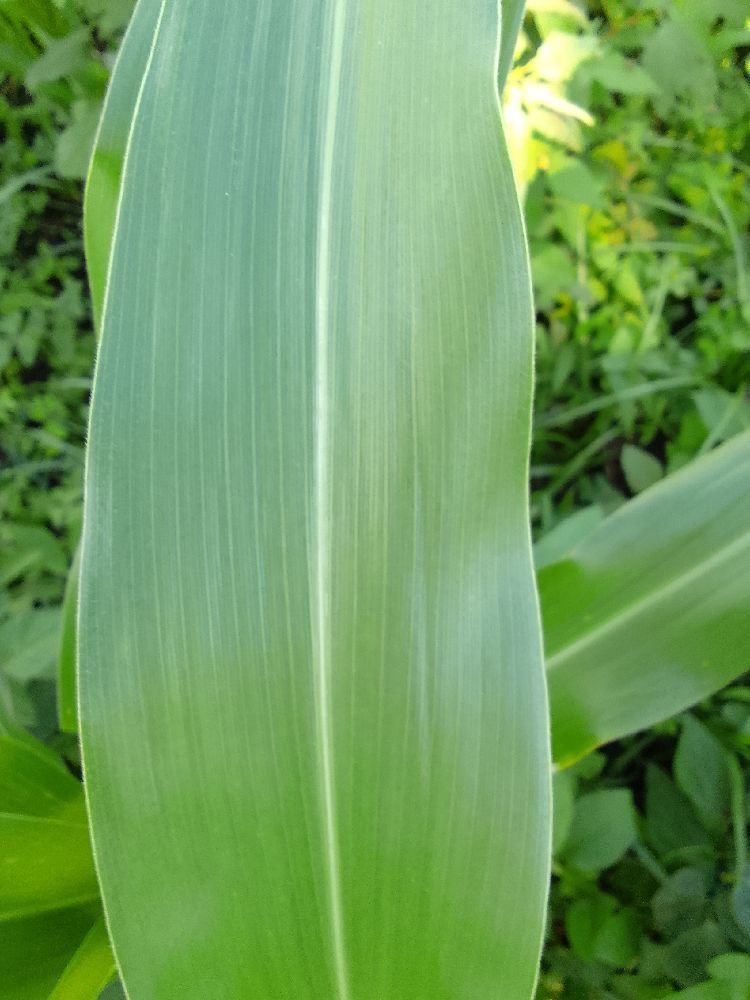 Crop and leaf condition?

maize, healthy
